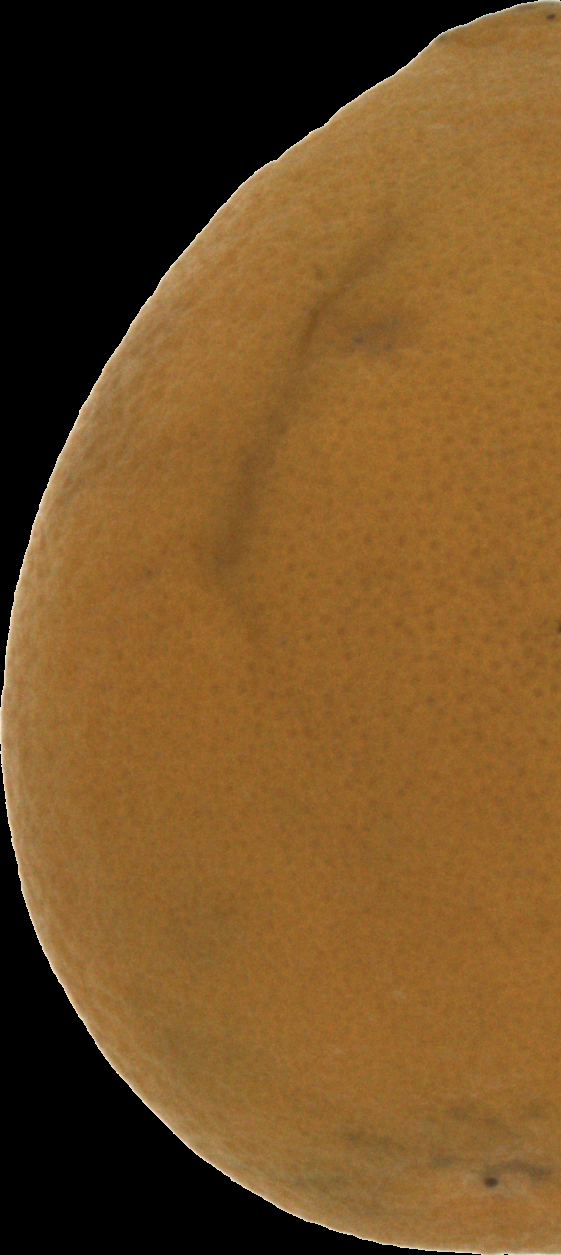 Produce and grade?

orange, bad
